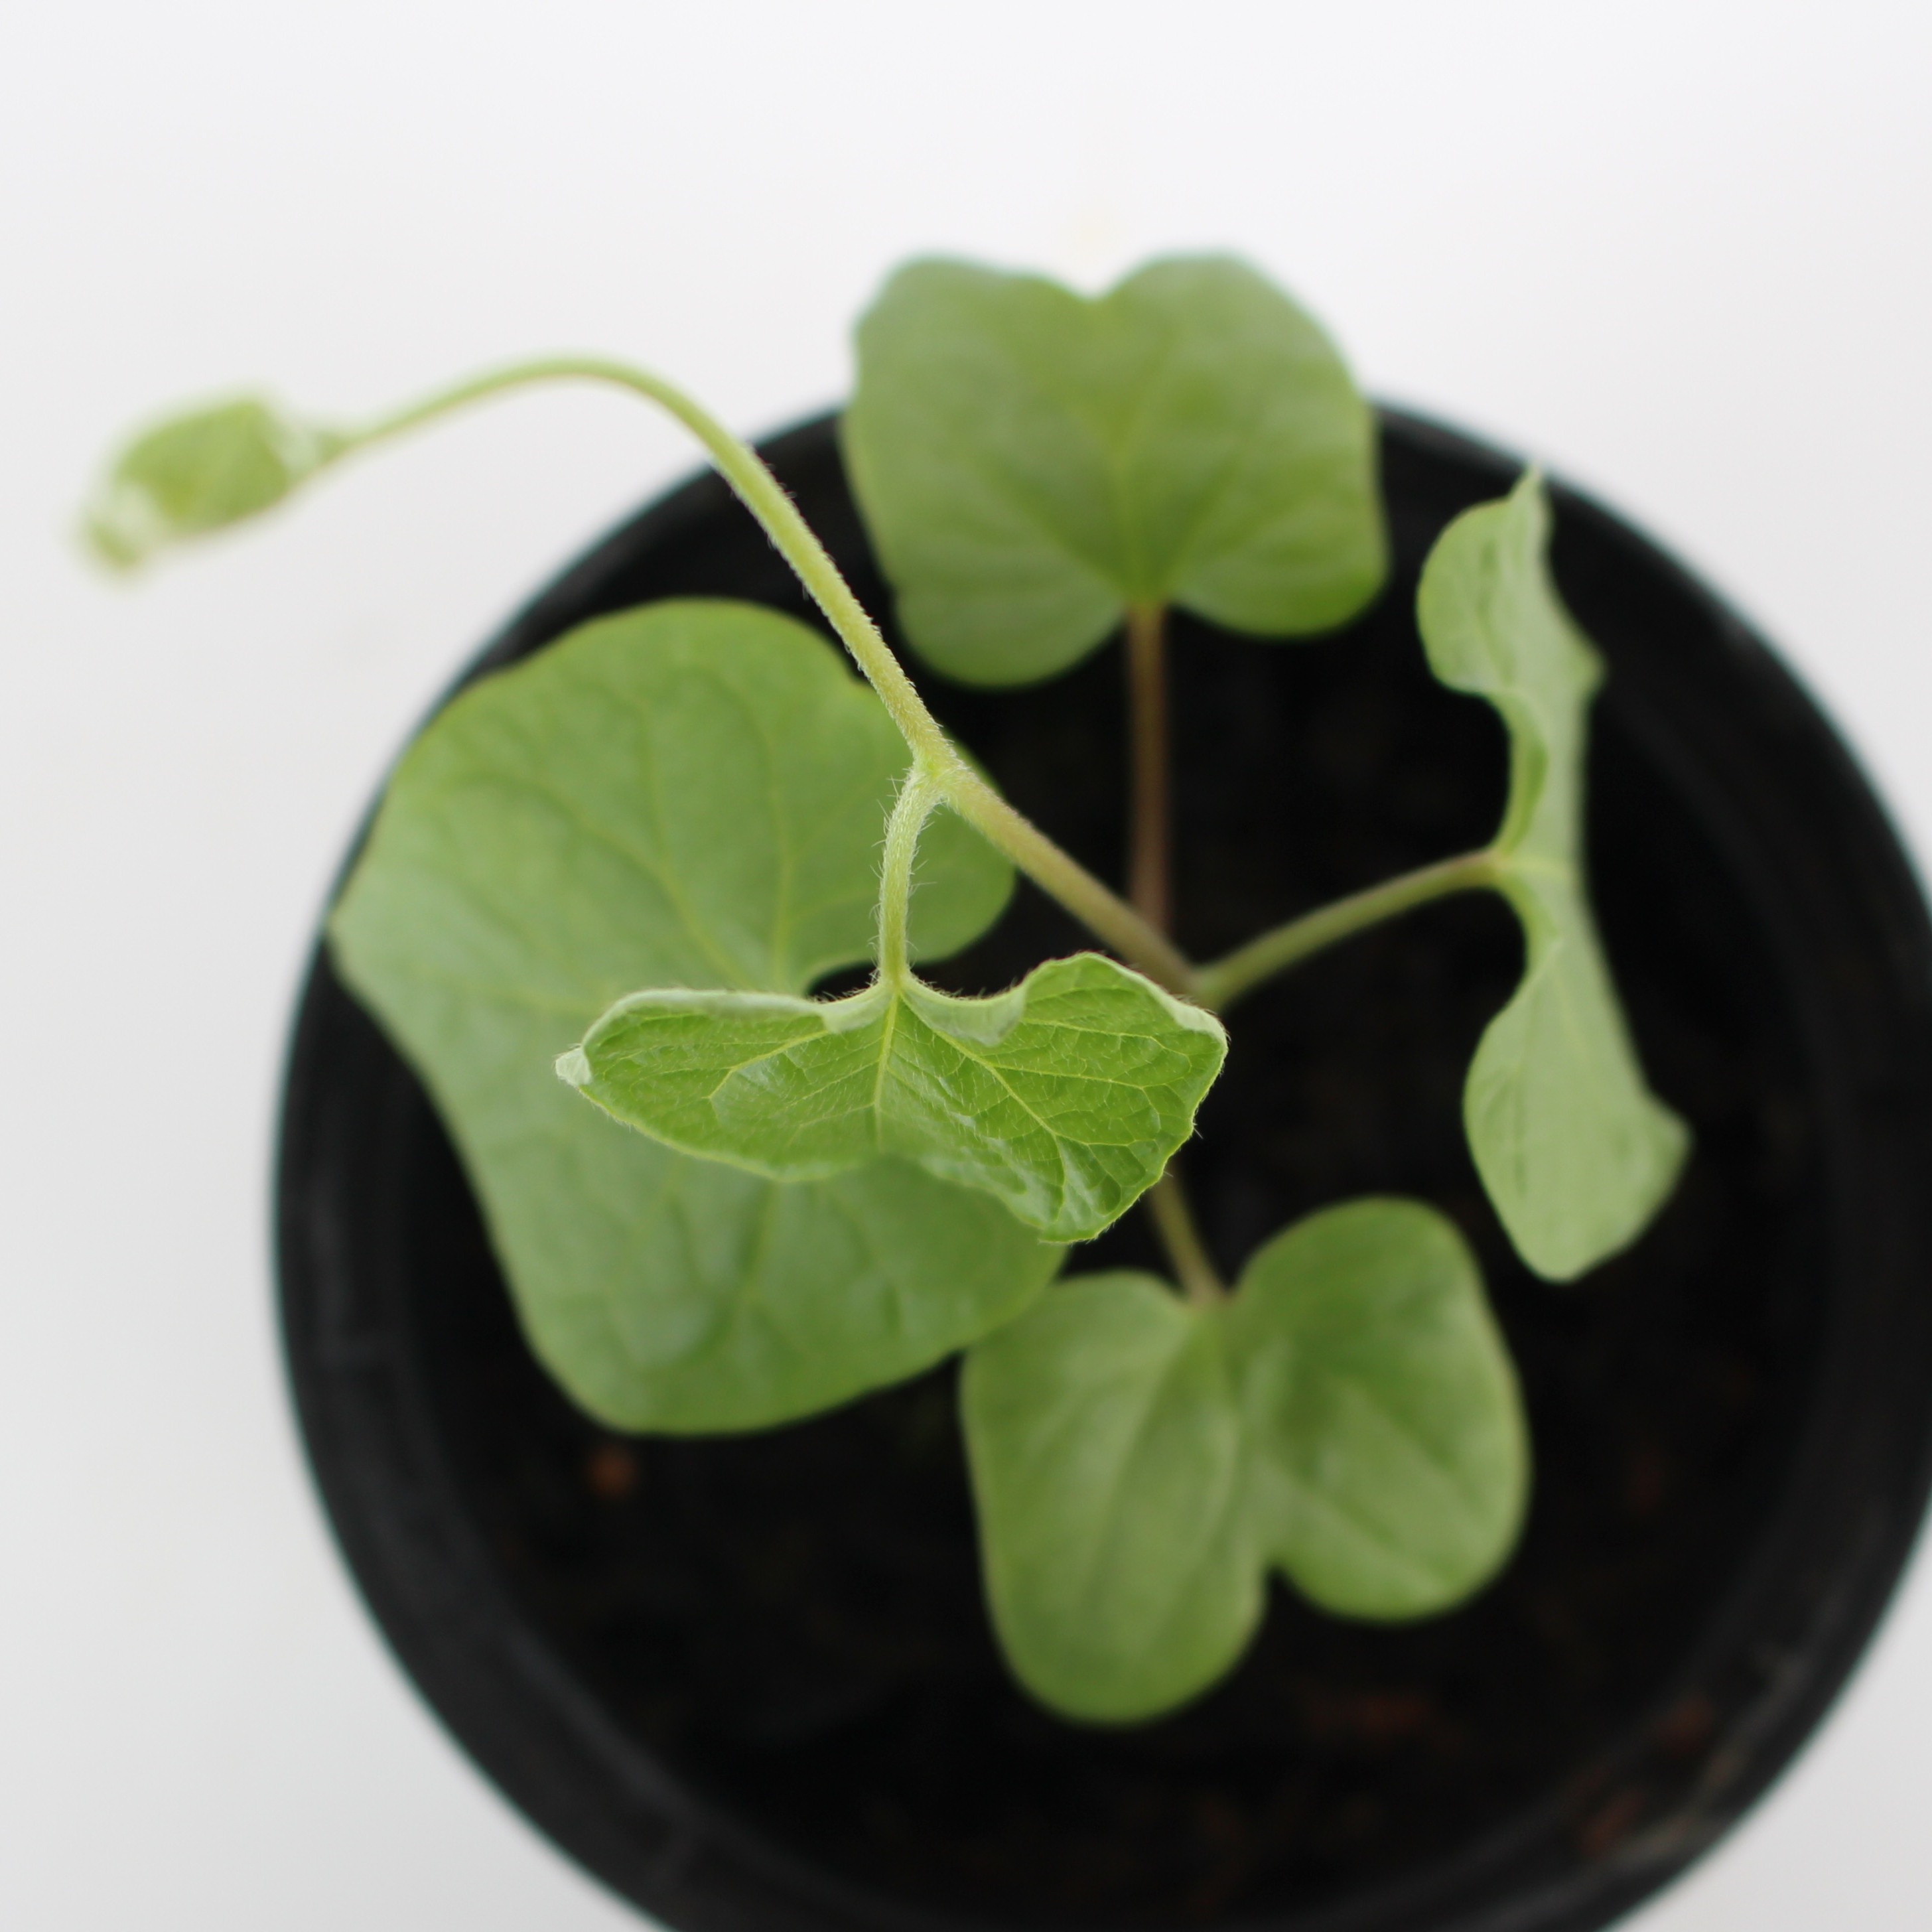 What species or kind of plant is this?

Convolvulus arvensis
